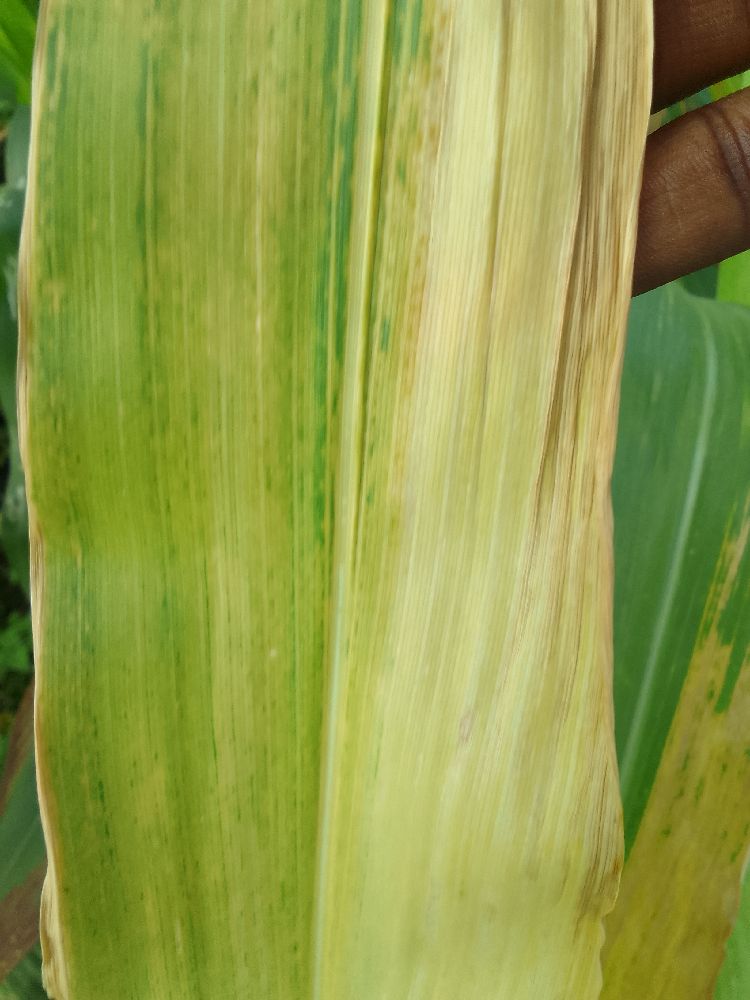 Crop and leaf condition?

maize, maize lethal necrosis
